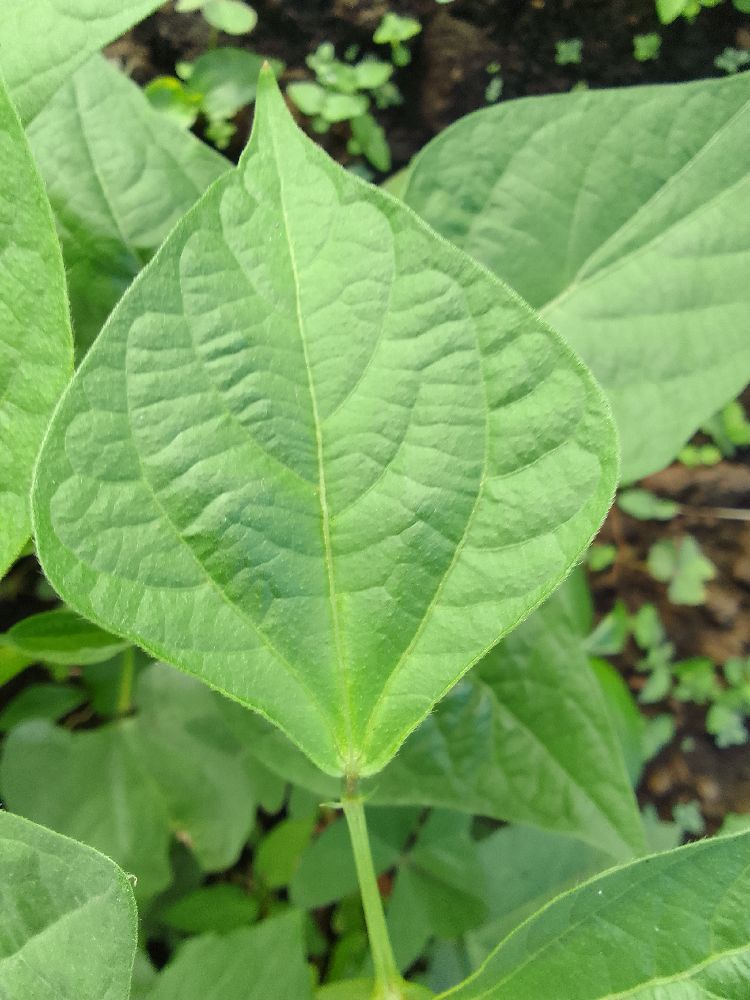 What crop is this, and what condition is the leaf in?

common bean, healthy
